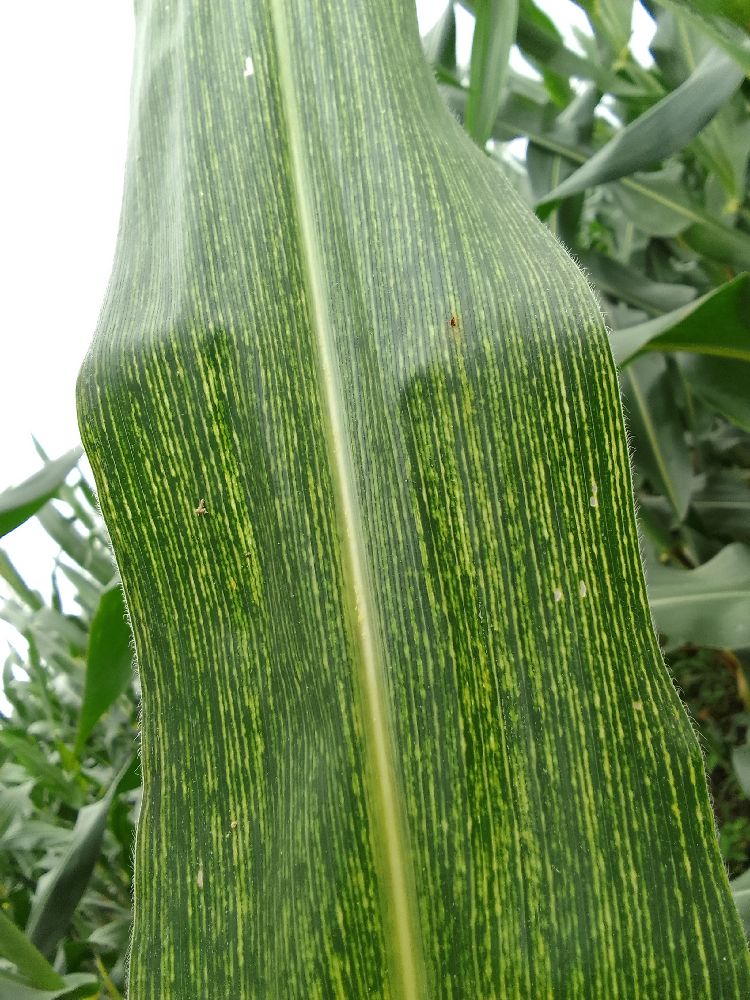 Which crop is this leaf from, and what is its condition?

maize, maize streak virus
